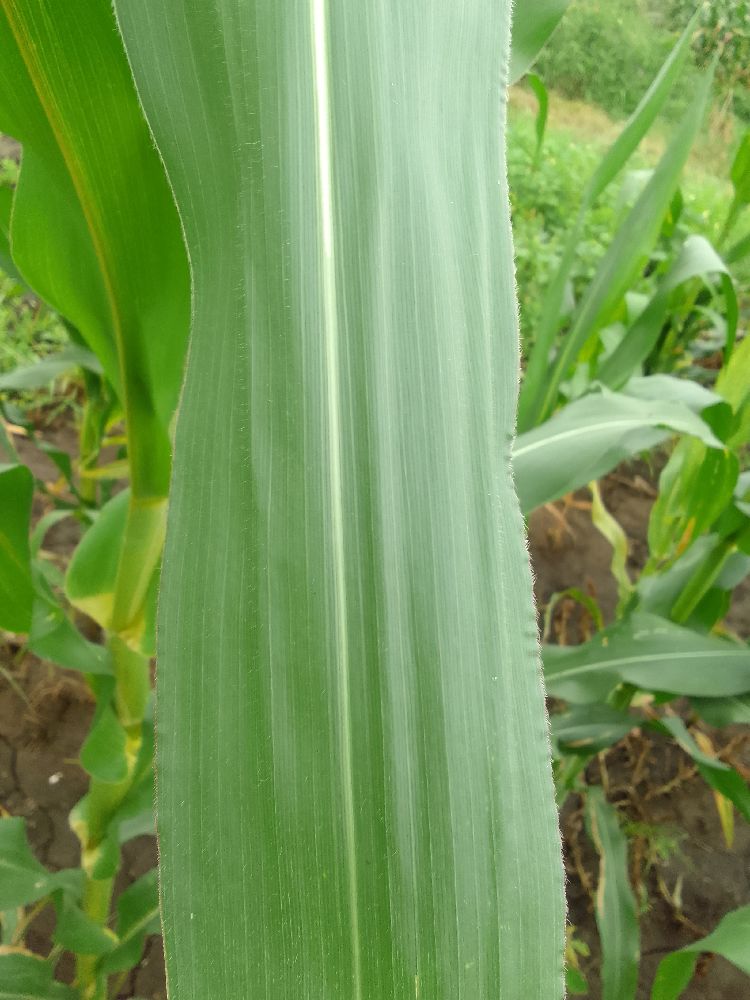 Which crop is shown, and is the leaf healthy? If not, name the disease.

maize, healthy
